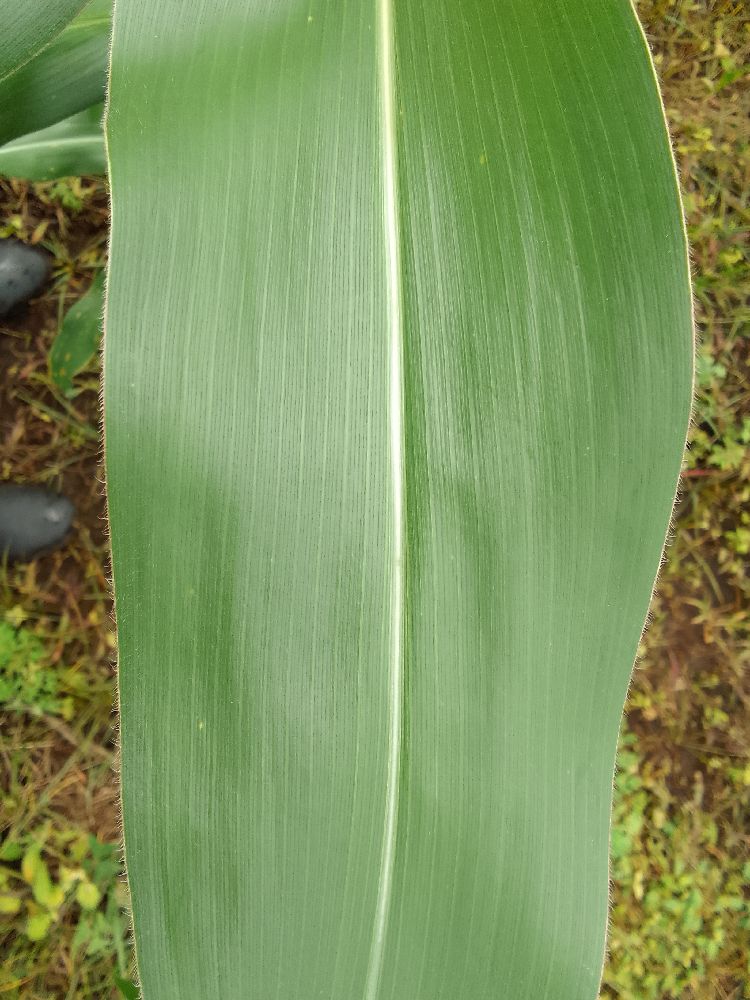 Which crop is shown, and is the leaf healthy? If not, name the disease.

maize, healthy
